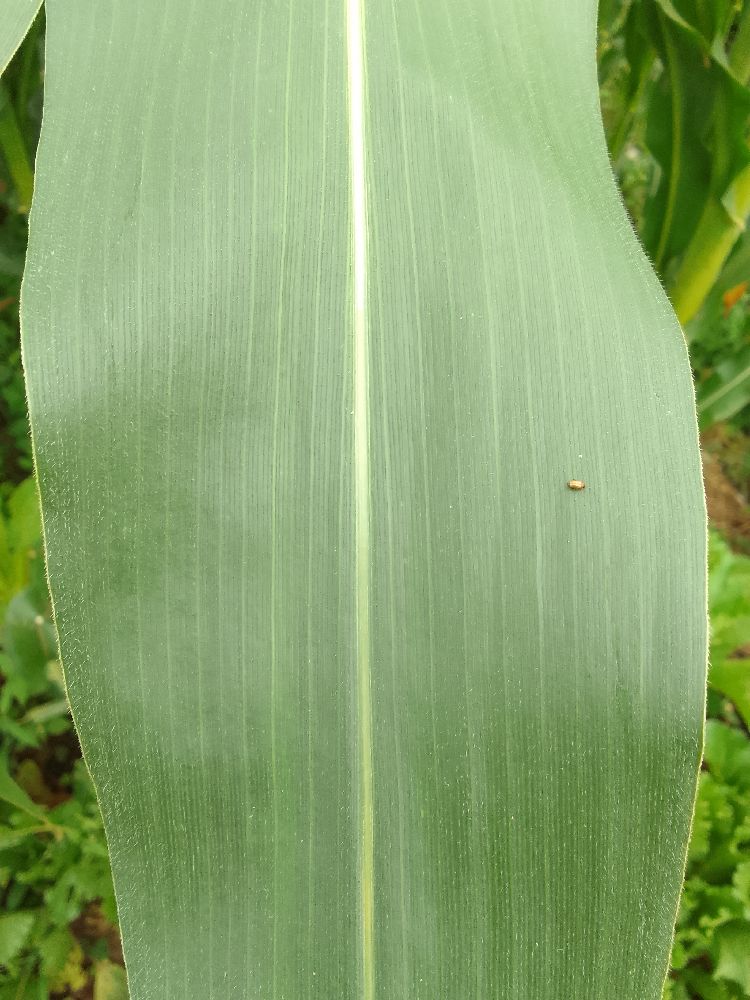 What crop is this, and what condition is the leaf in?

maize, healthy
